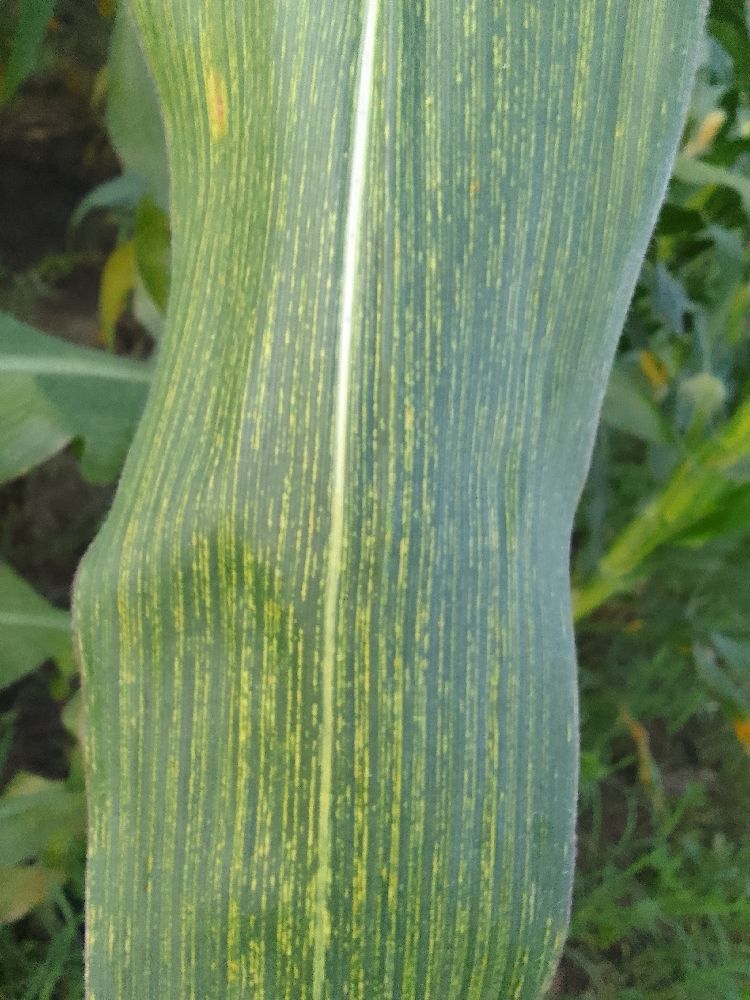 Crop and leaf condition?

maize, maize streak virus
